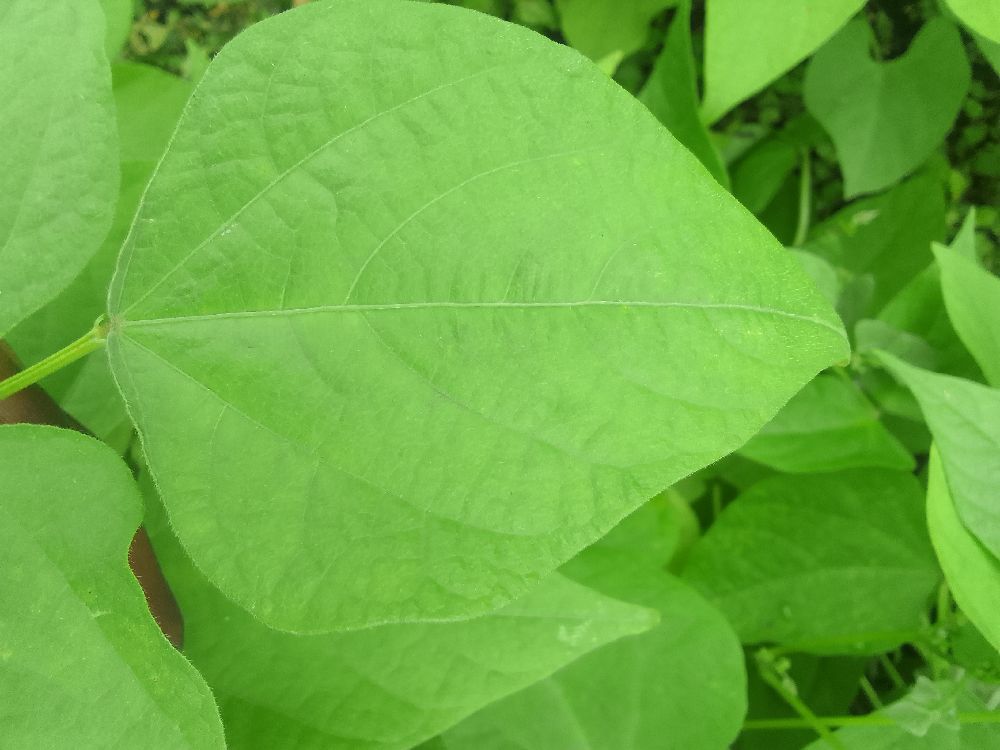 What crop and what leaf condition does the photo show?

common bean, healthy
